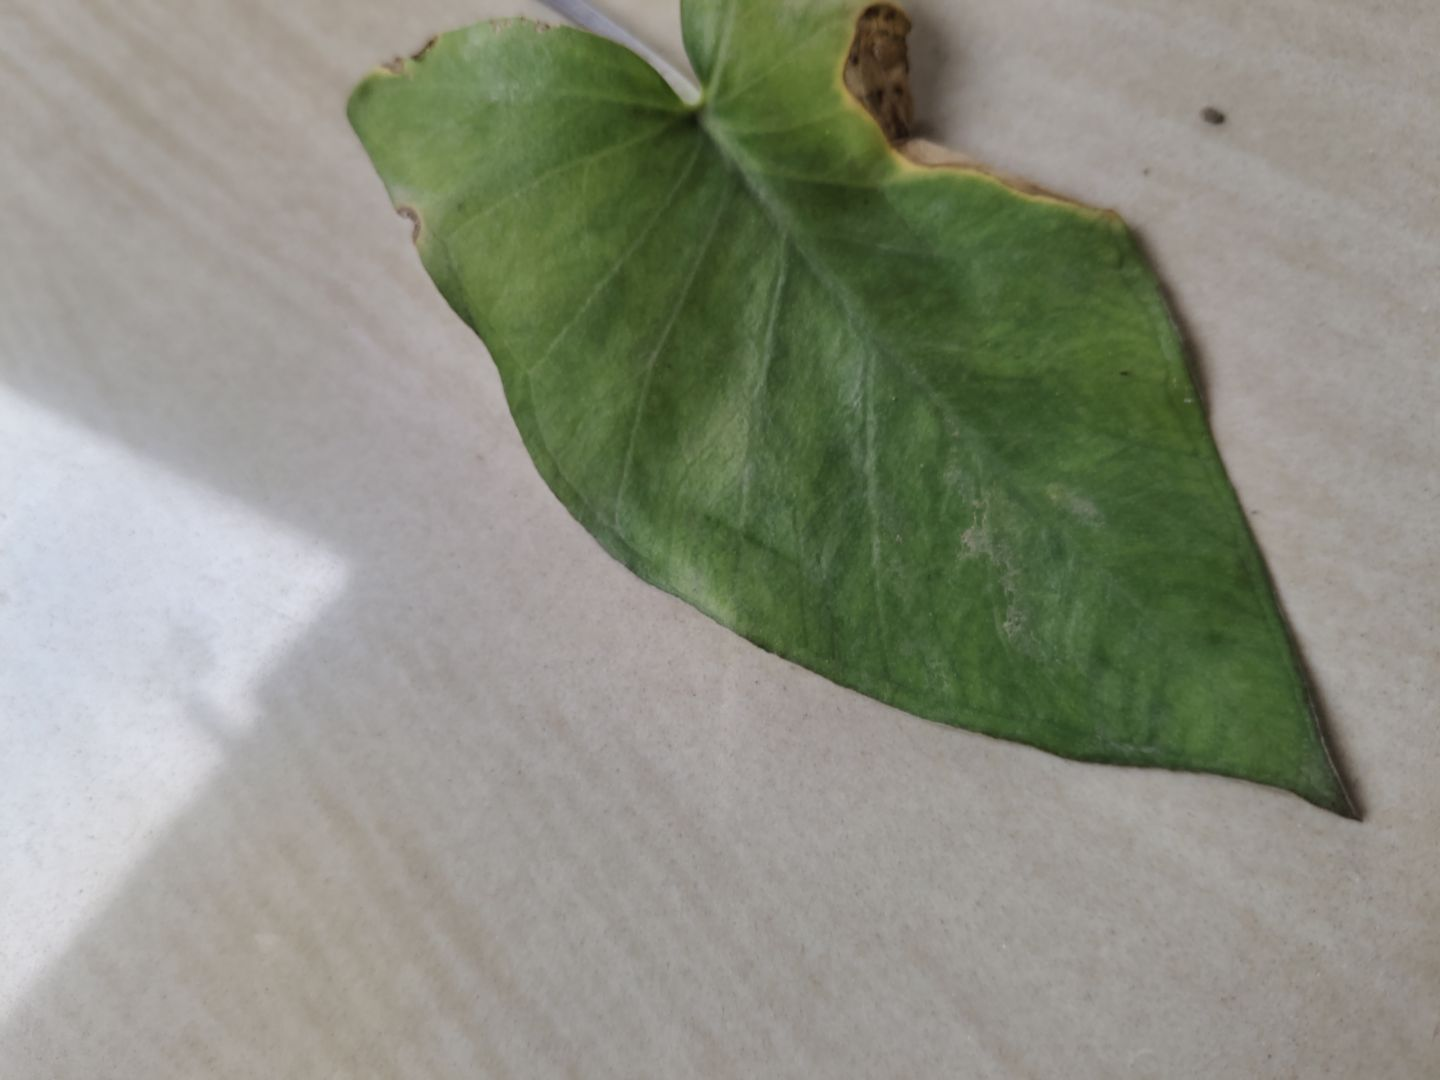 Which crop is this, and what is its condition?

taro, leaf blight
